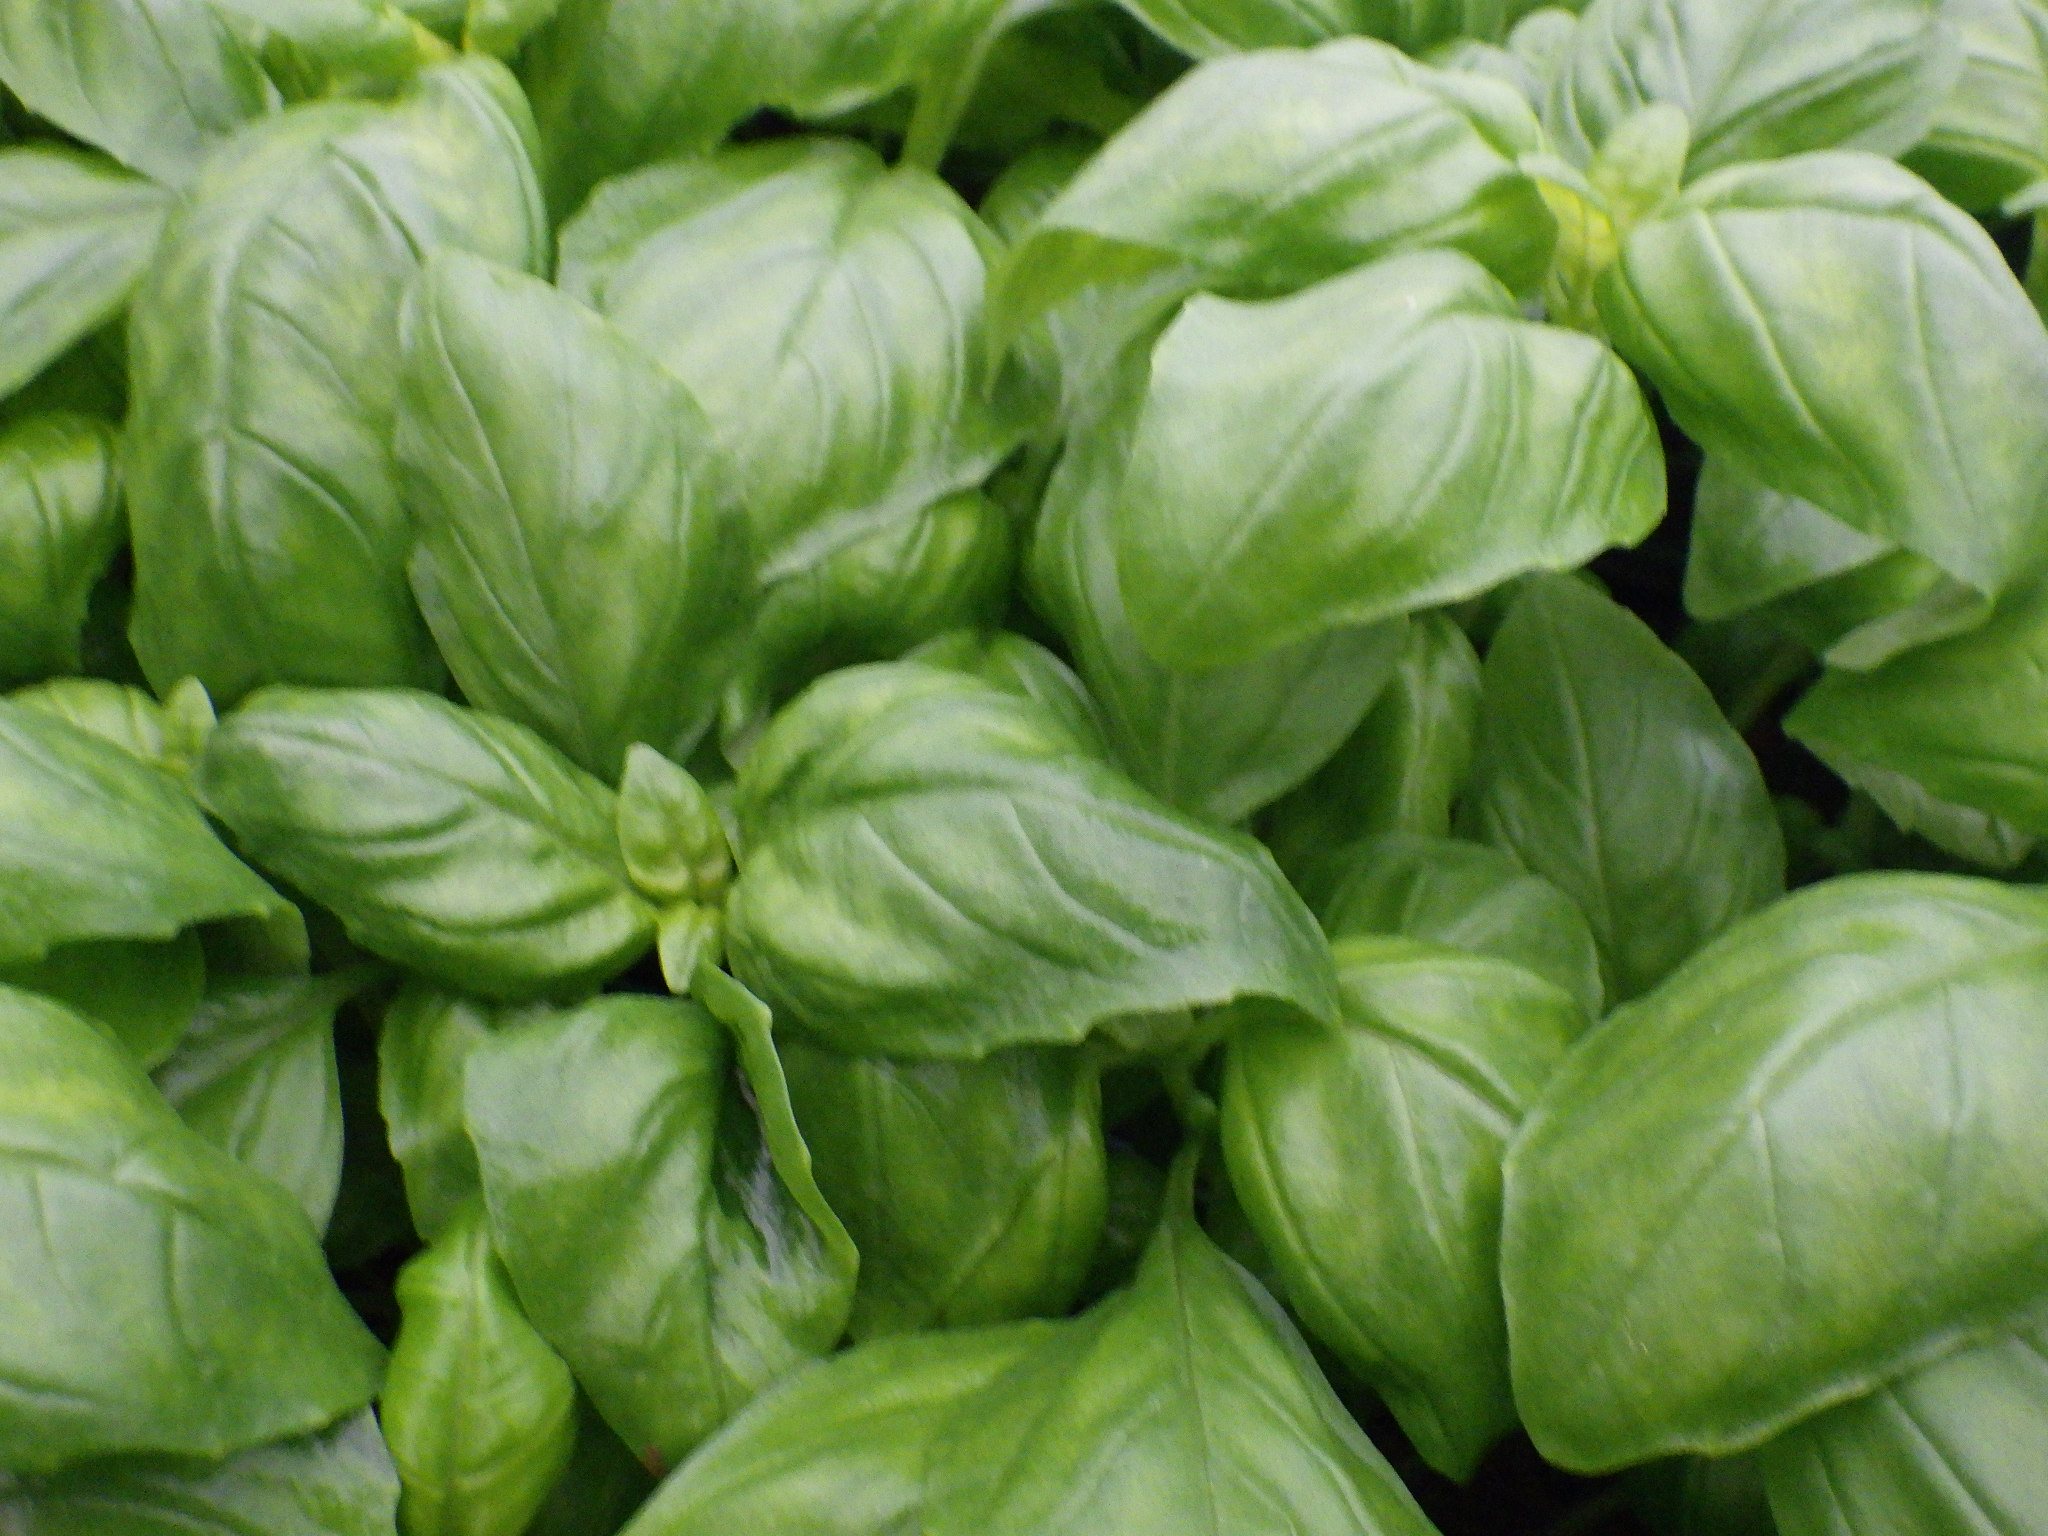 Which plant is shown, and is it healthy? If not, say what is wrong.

basil, healthy
